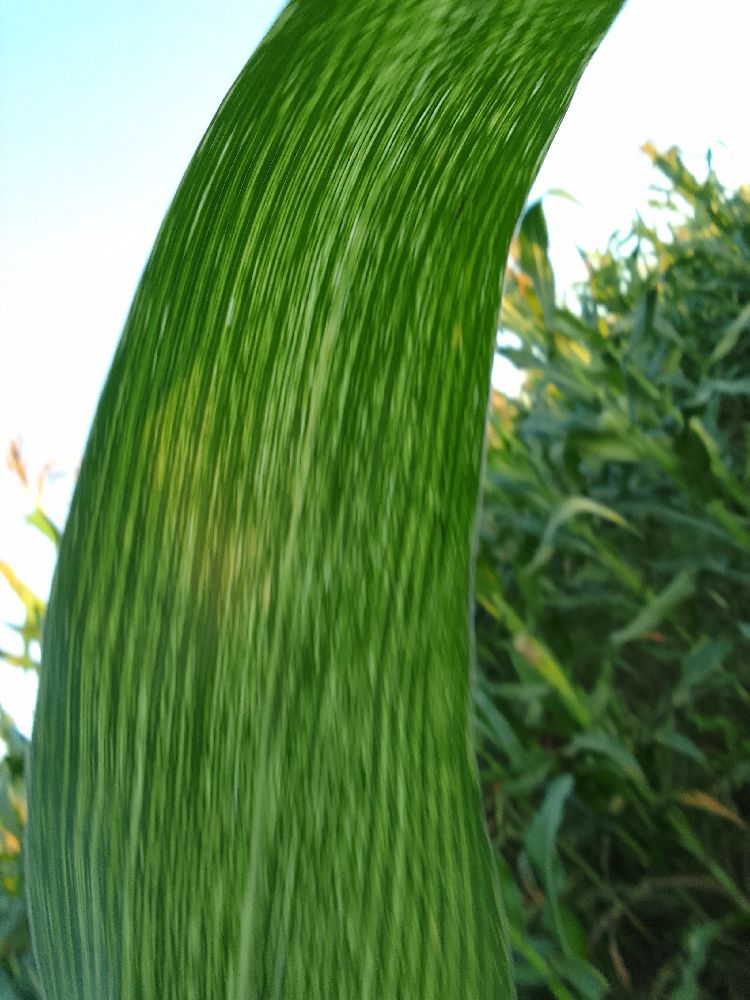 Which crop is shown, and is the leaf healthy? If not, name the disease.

maize, maize streak virus
